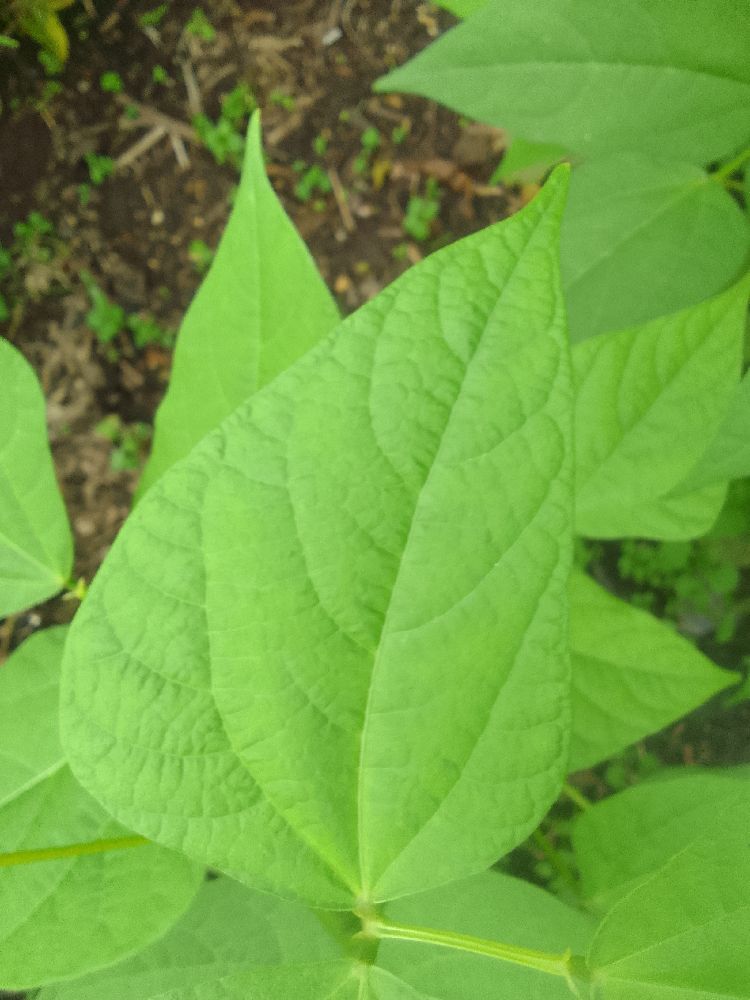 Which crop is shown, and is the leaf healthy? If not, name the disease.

common bean, healthy
